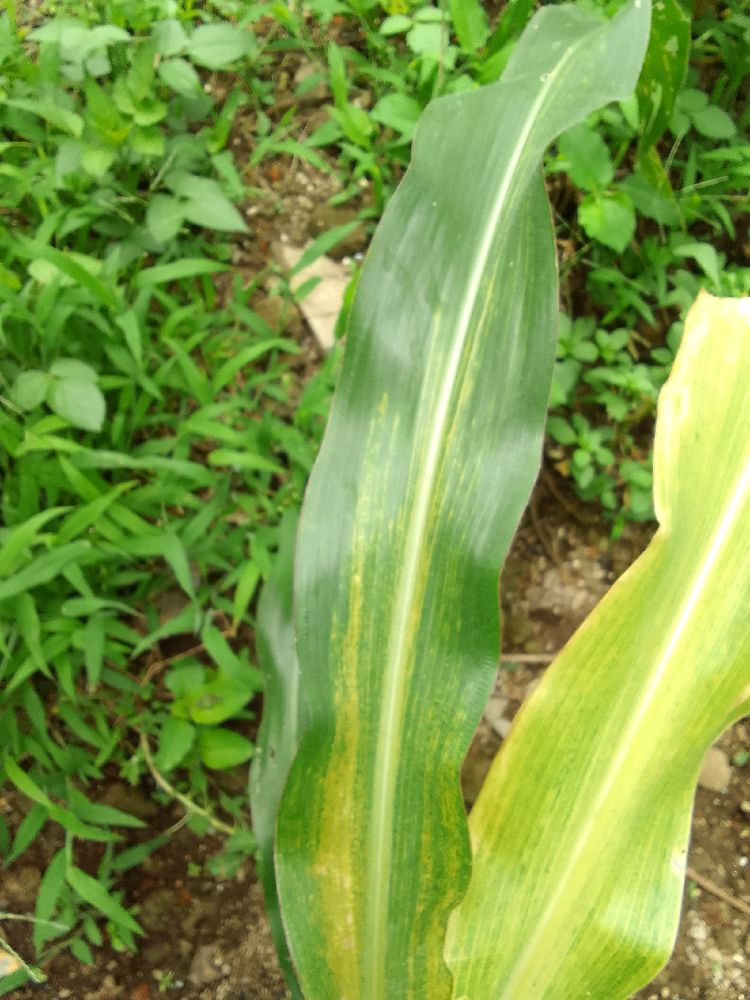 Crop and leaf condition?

maize, maize lethal necrosis
